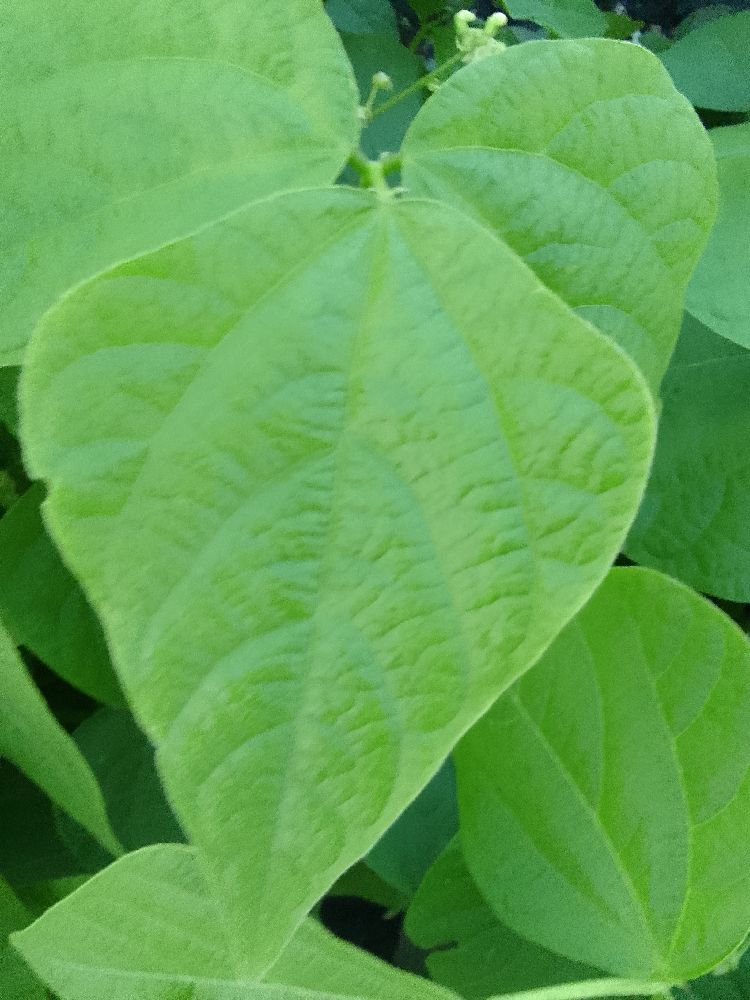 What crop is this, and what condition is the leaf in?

common bean, healthy
